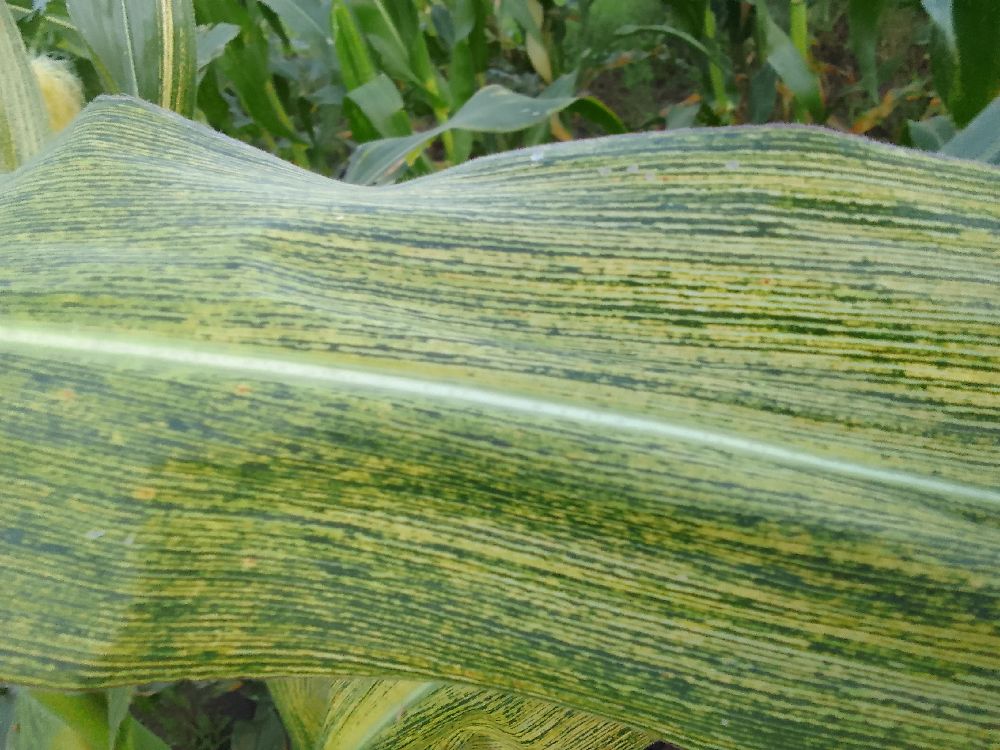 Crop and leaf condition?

maize, maize streak virus
